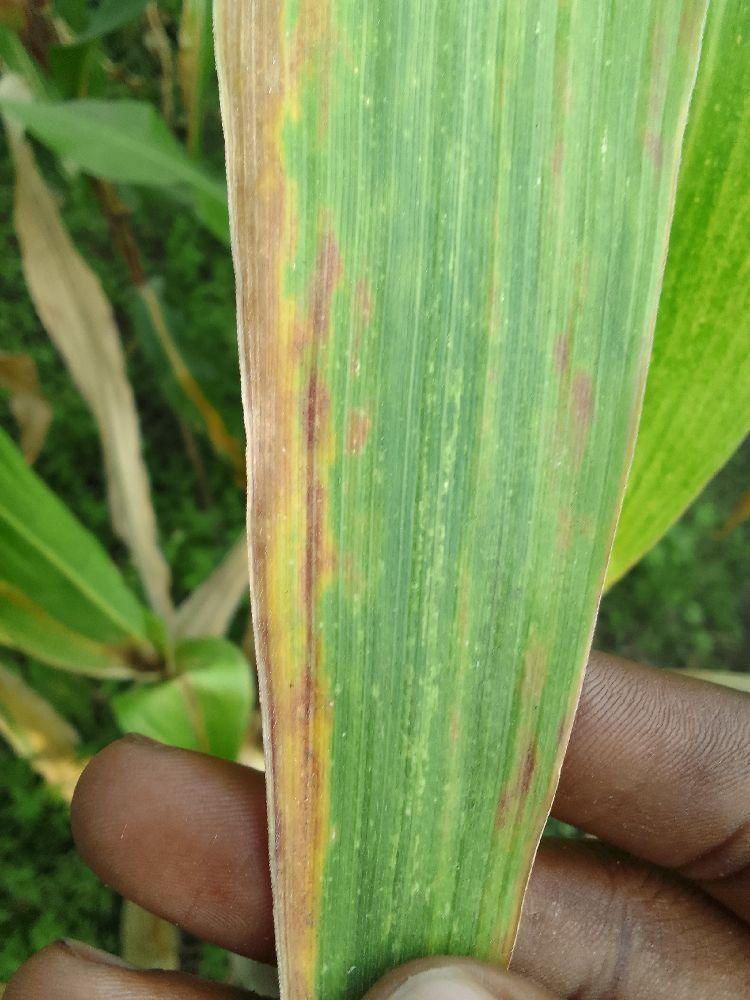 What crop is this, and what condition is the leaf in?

maize, maize lethal necrosis
